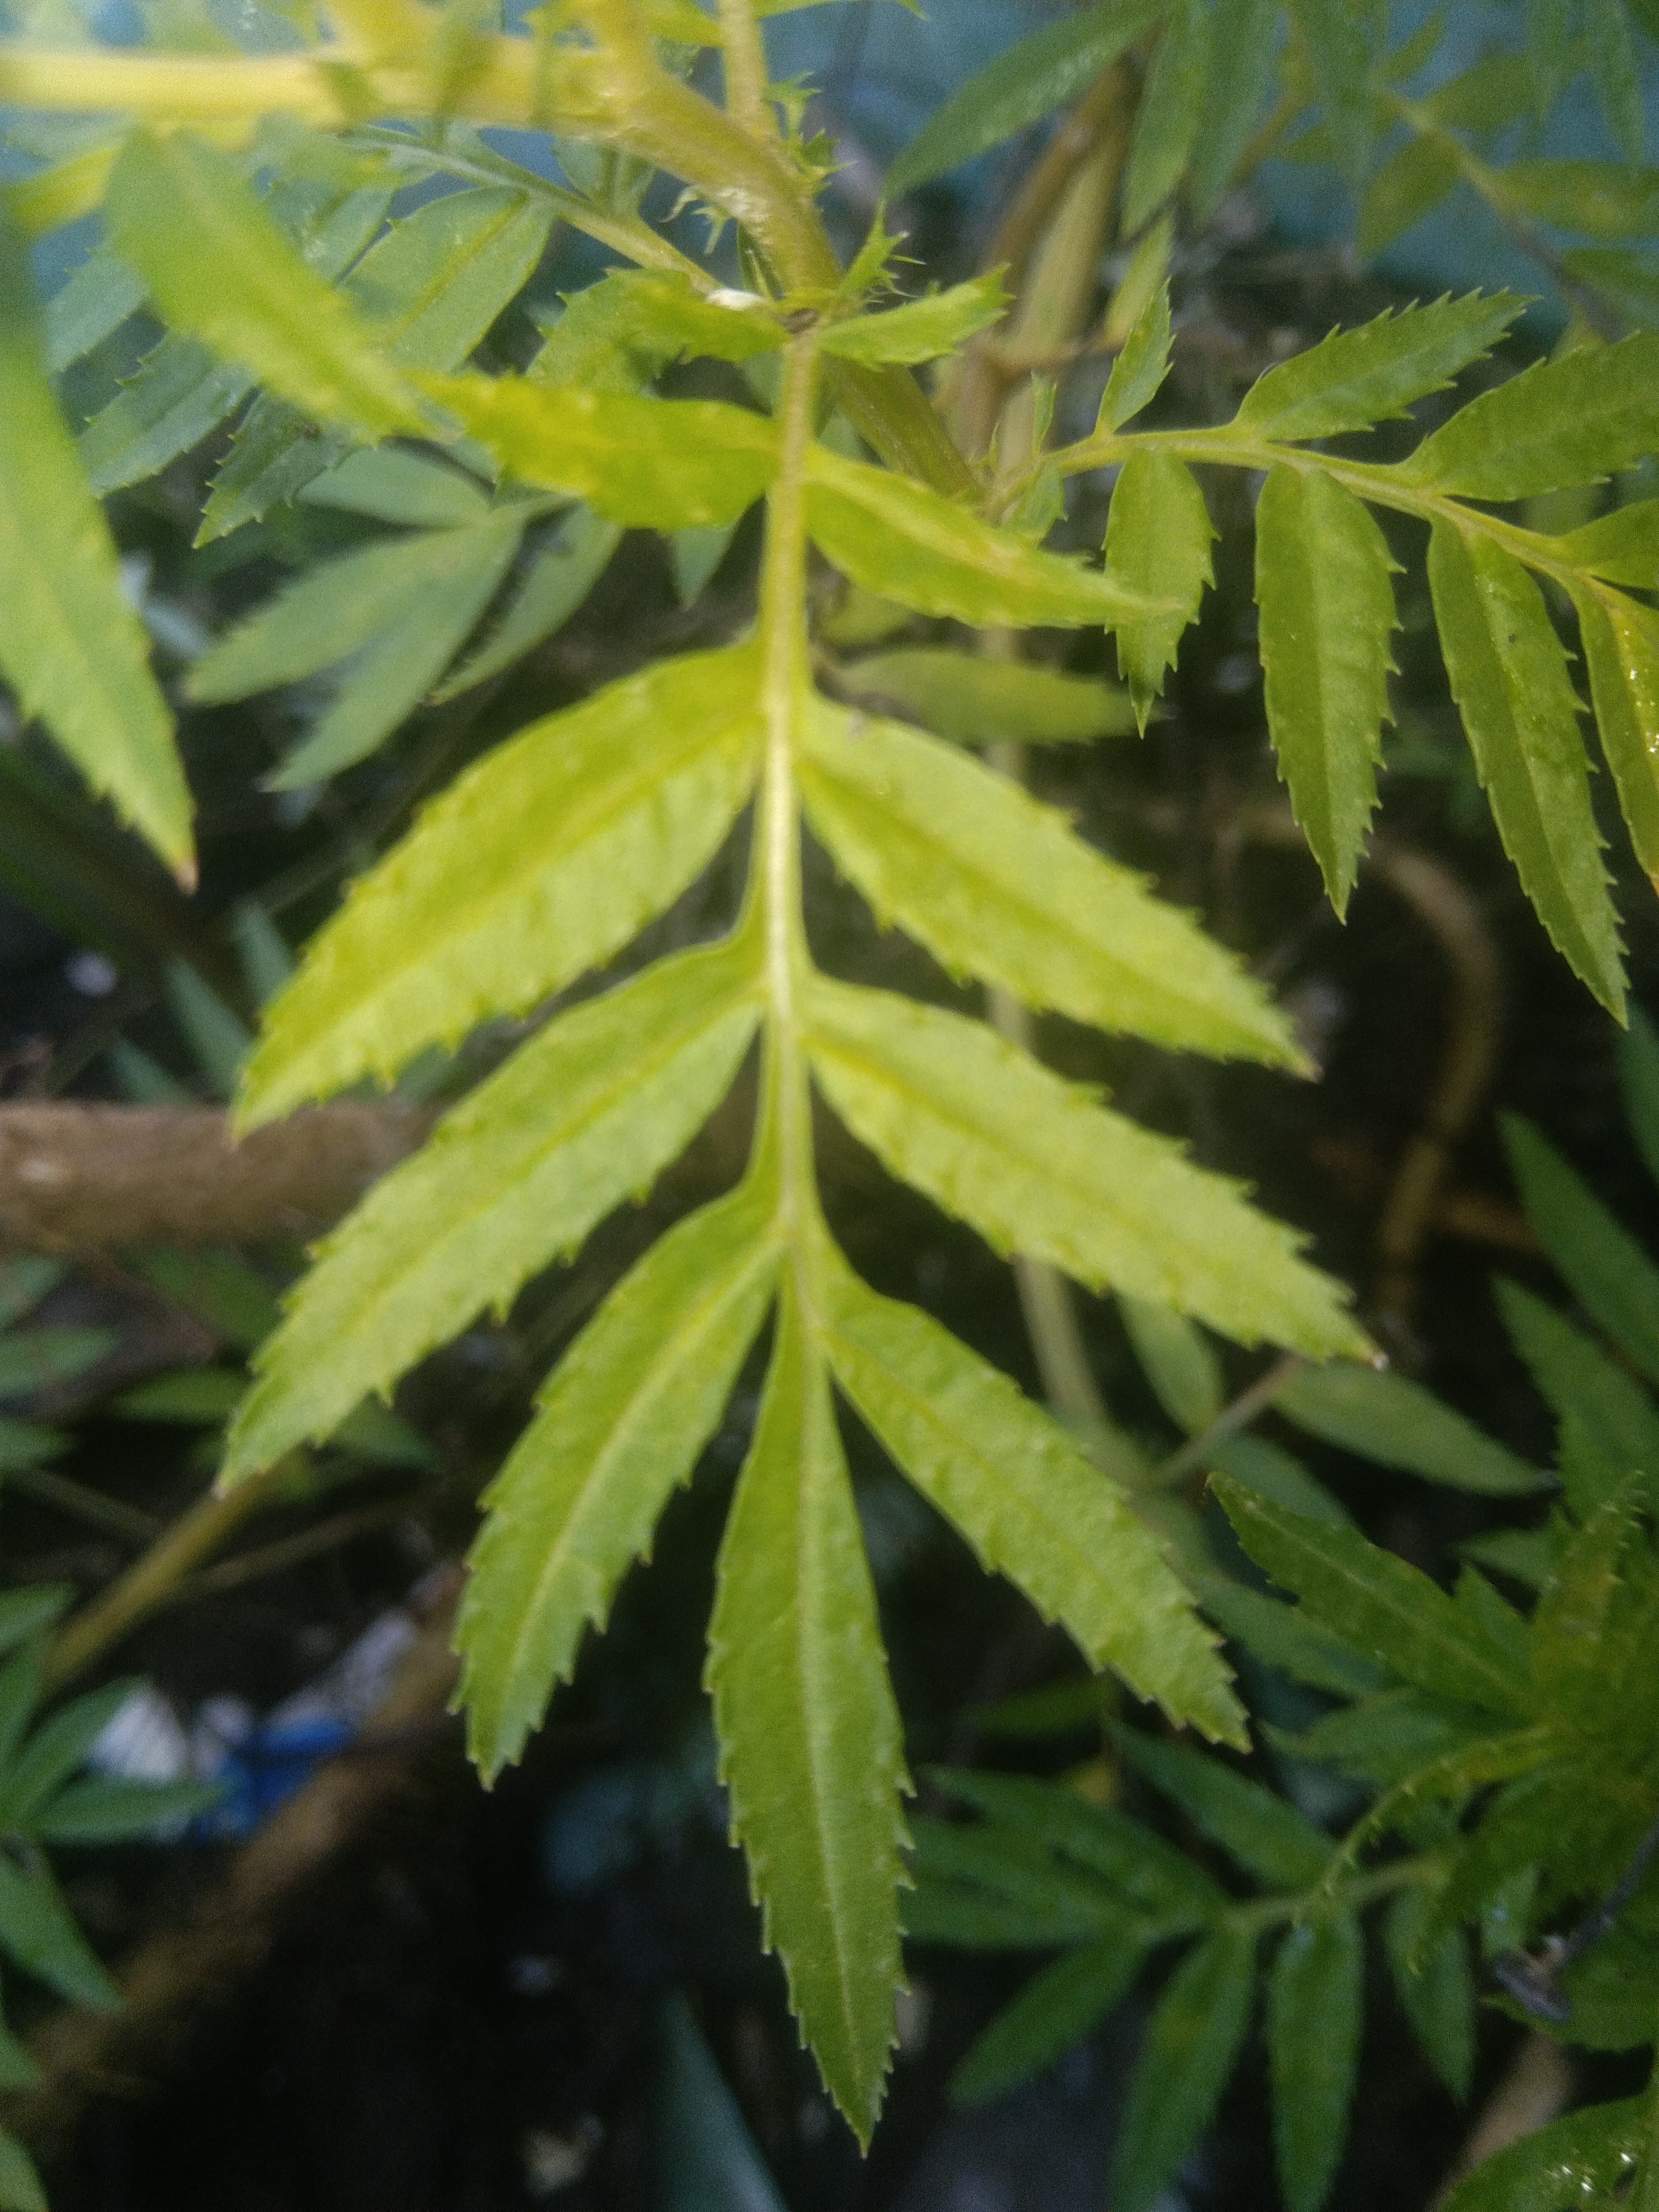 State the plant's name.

marigold
